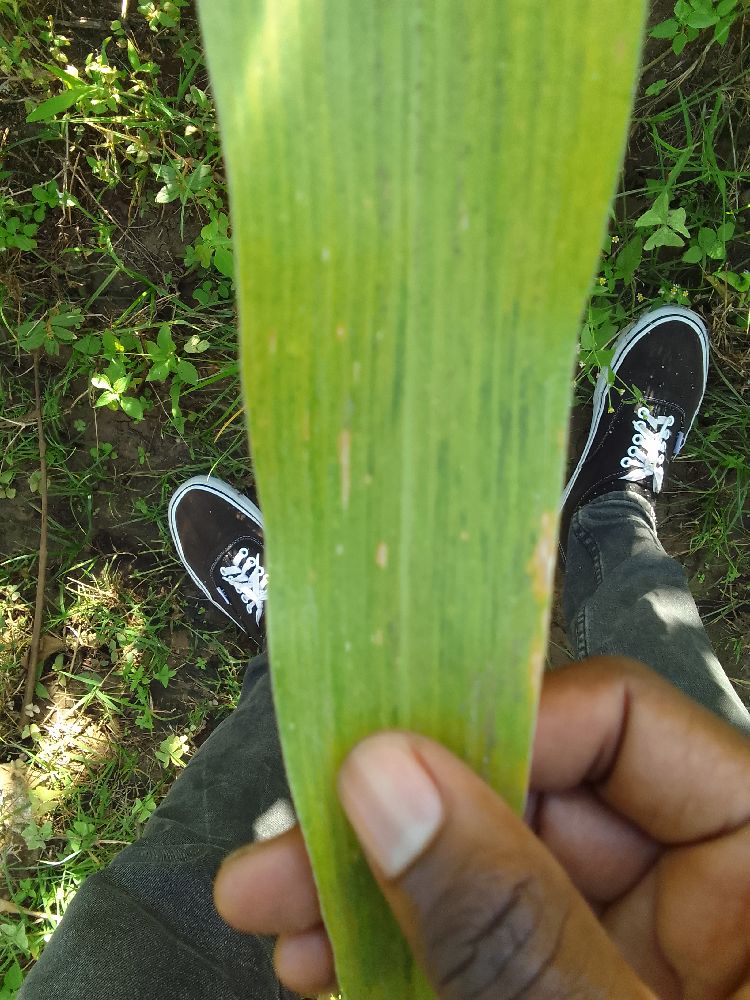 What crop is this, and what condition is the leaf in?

maize, maize lethal necrosis
